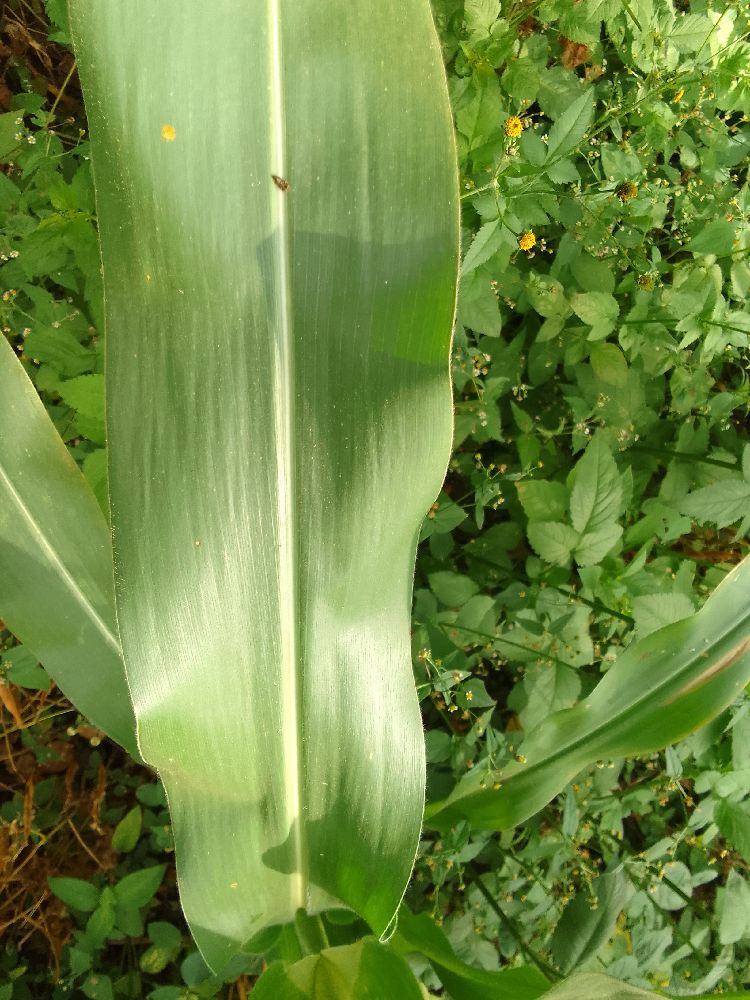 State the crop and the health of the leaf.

maize, healthy
